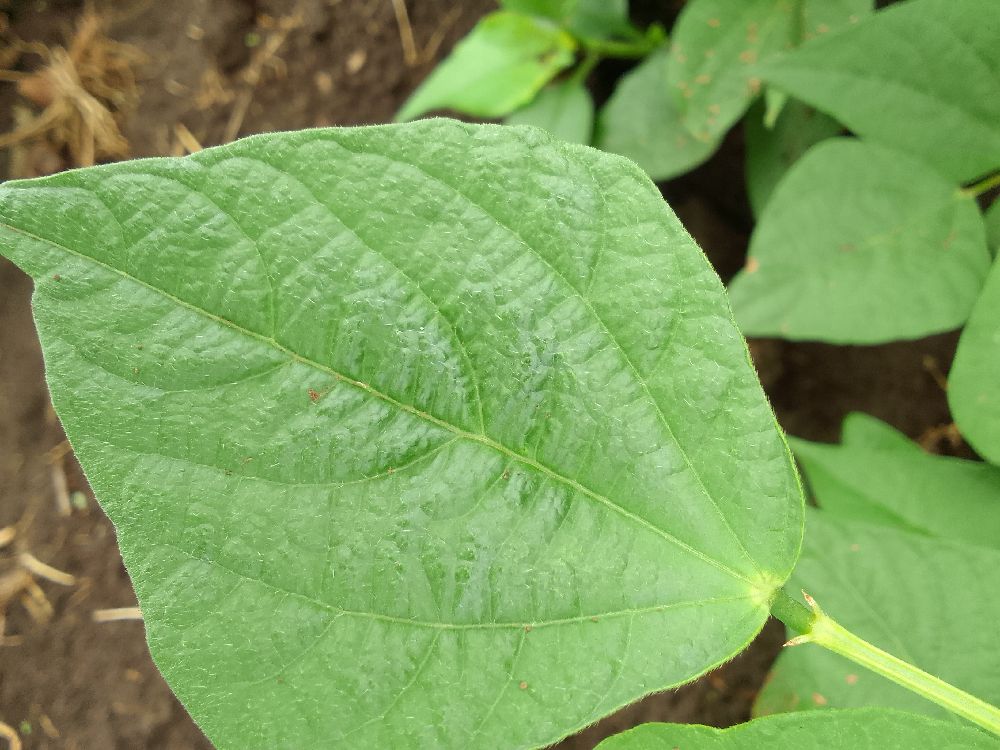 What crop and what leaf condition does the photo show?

common bean, healthy
